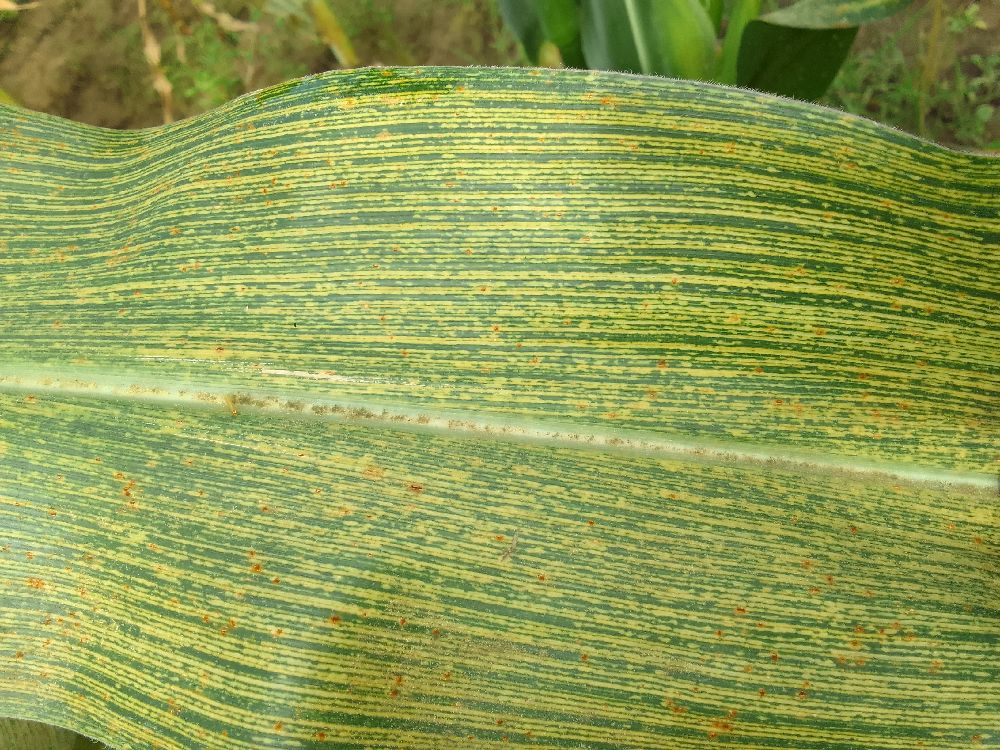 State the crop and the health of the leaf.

maize, maize streak virus
